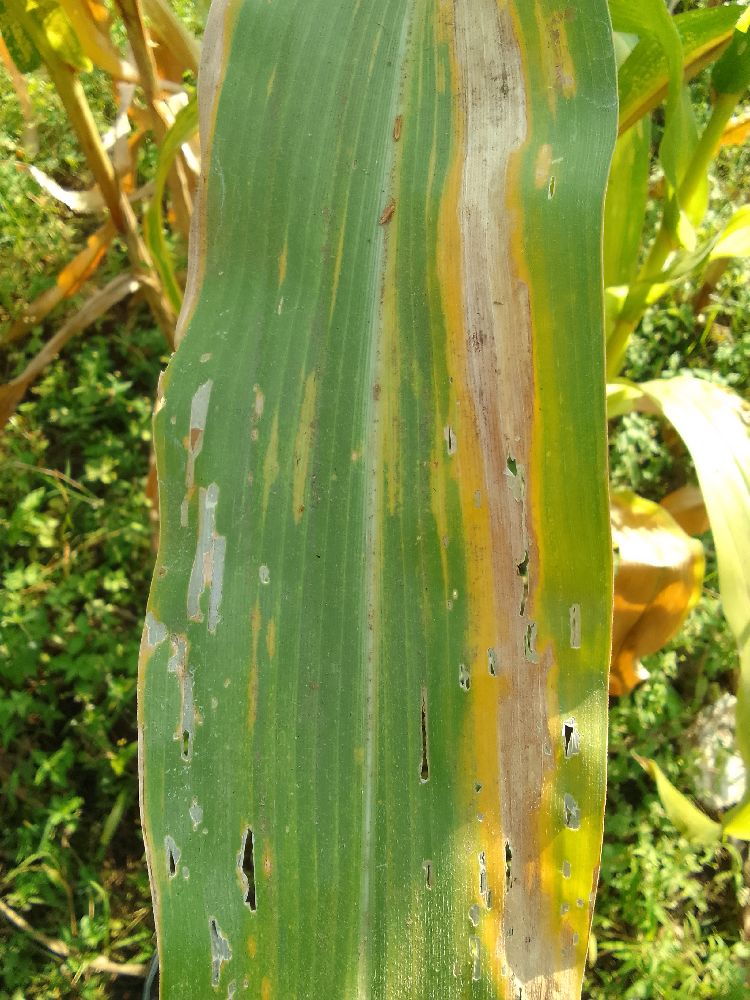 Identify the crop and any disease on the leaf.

maize, maize lethal necrosis
